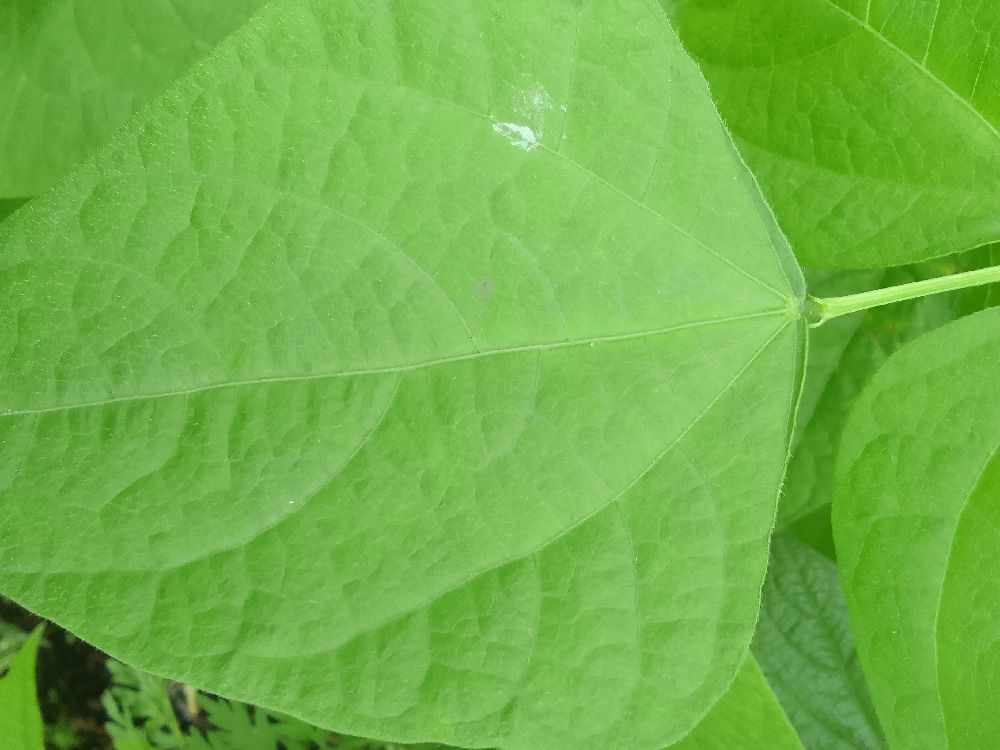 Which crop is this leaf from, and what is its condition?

common bean, healthy
